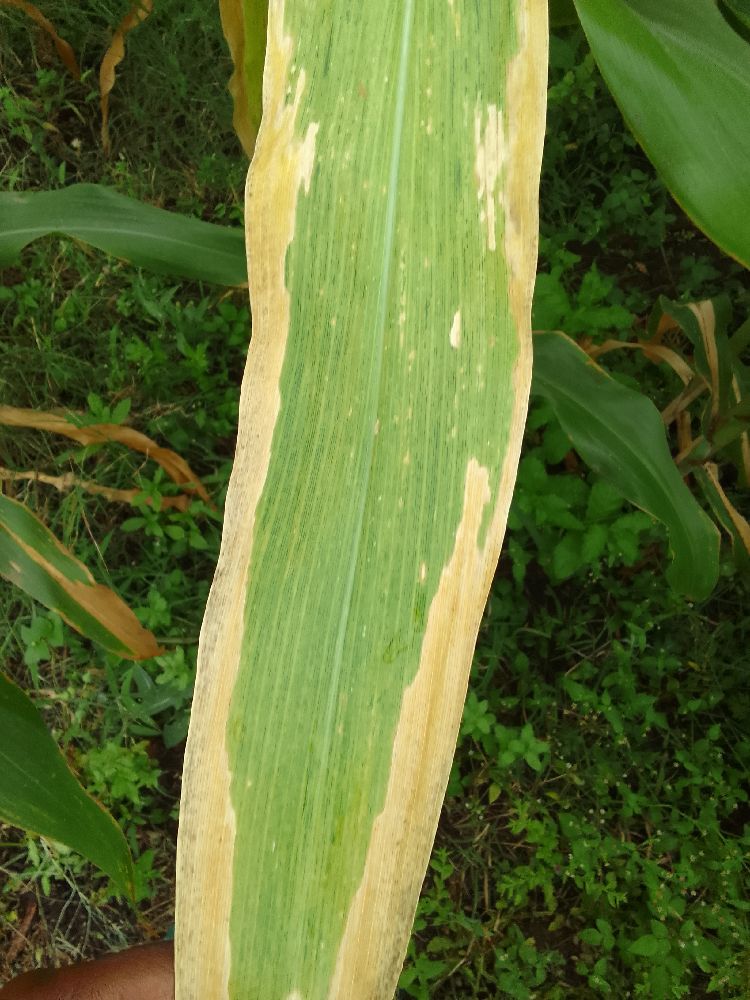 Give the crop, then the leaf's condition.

maize, maize lethal necrosis
